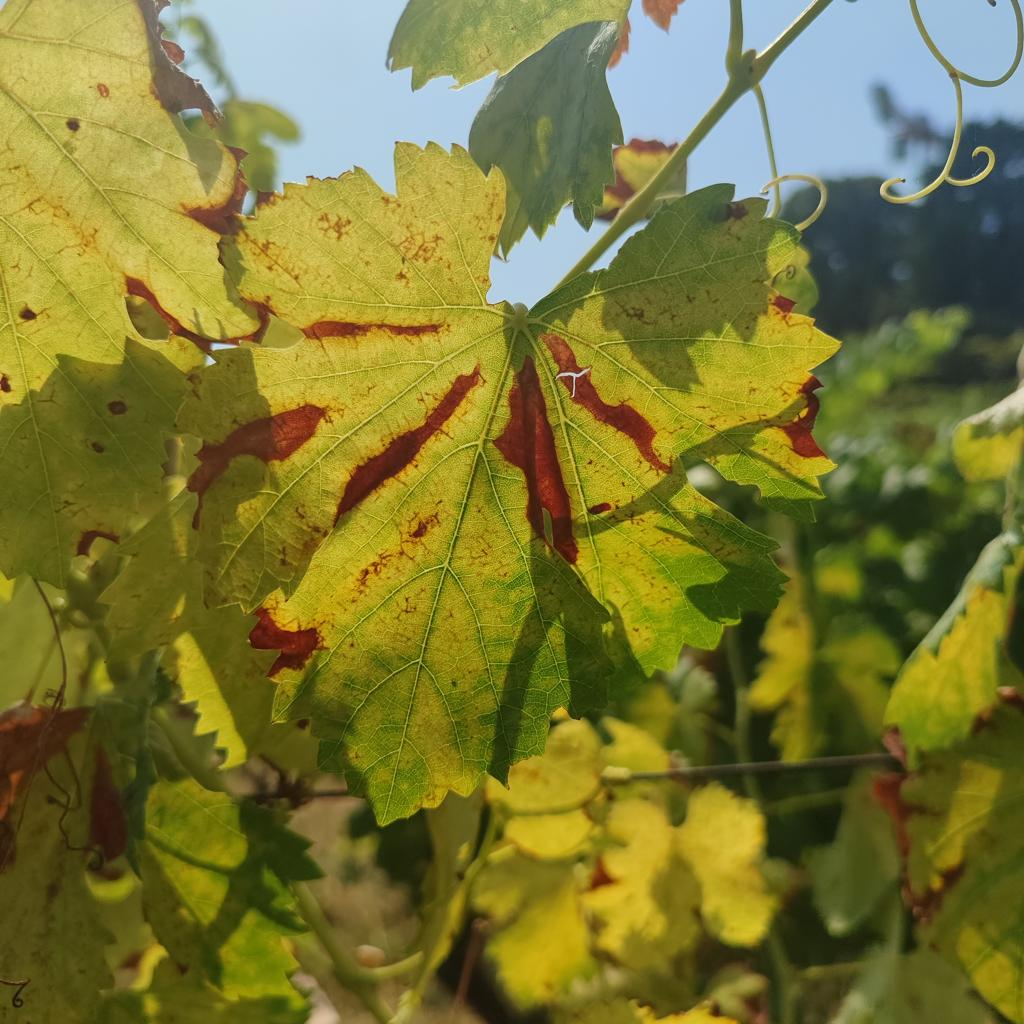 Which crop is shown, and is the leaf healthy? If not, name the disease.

grapevine, esca complex
